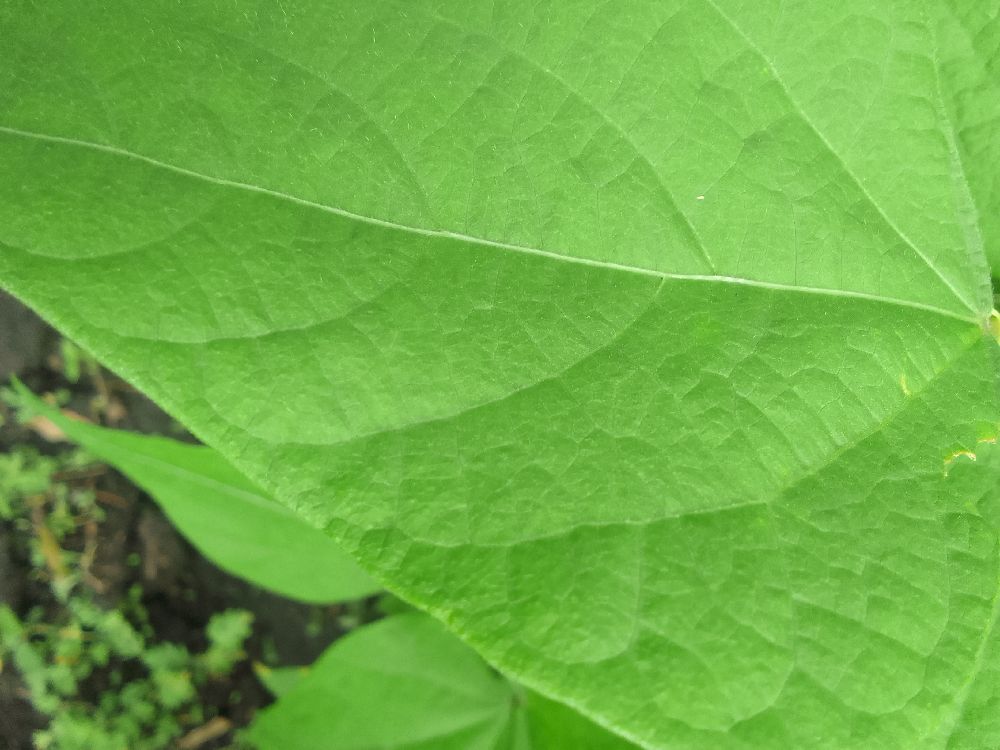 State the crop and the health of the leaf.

common bean, healthy
